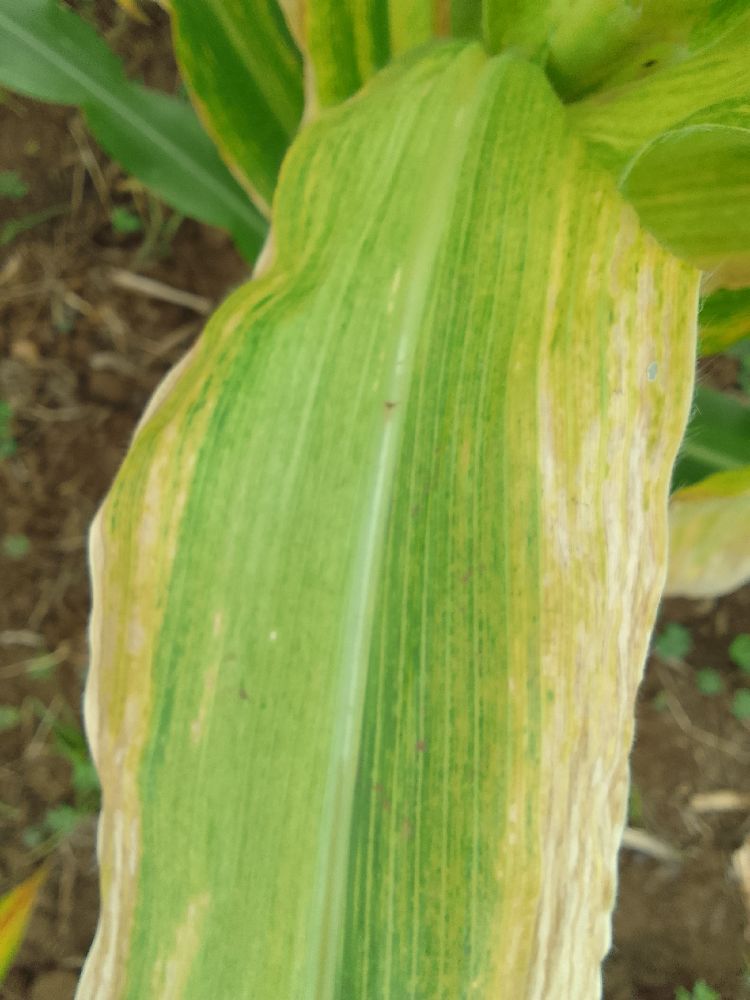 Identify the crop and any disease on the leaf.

maize, maize lethal necrosis
